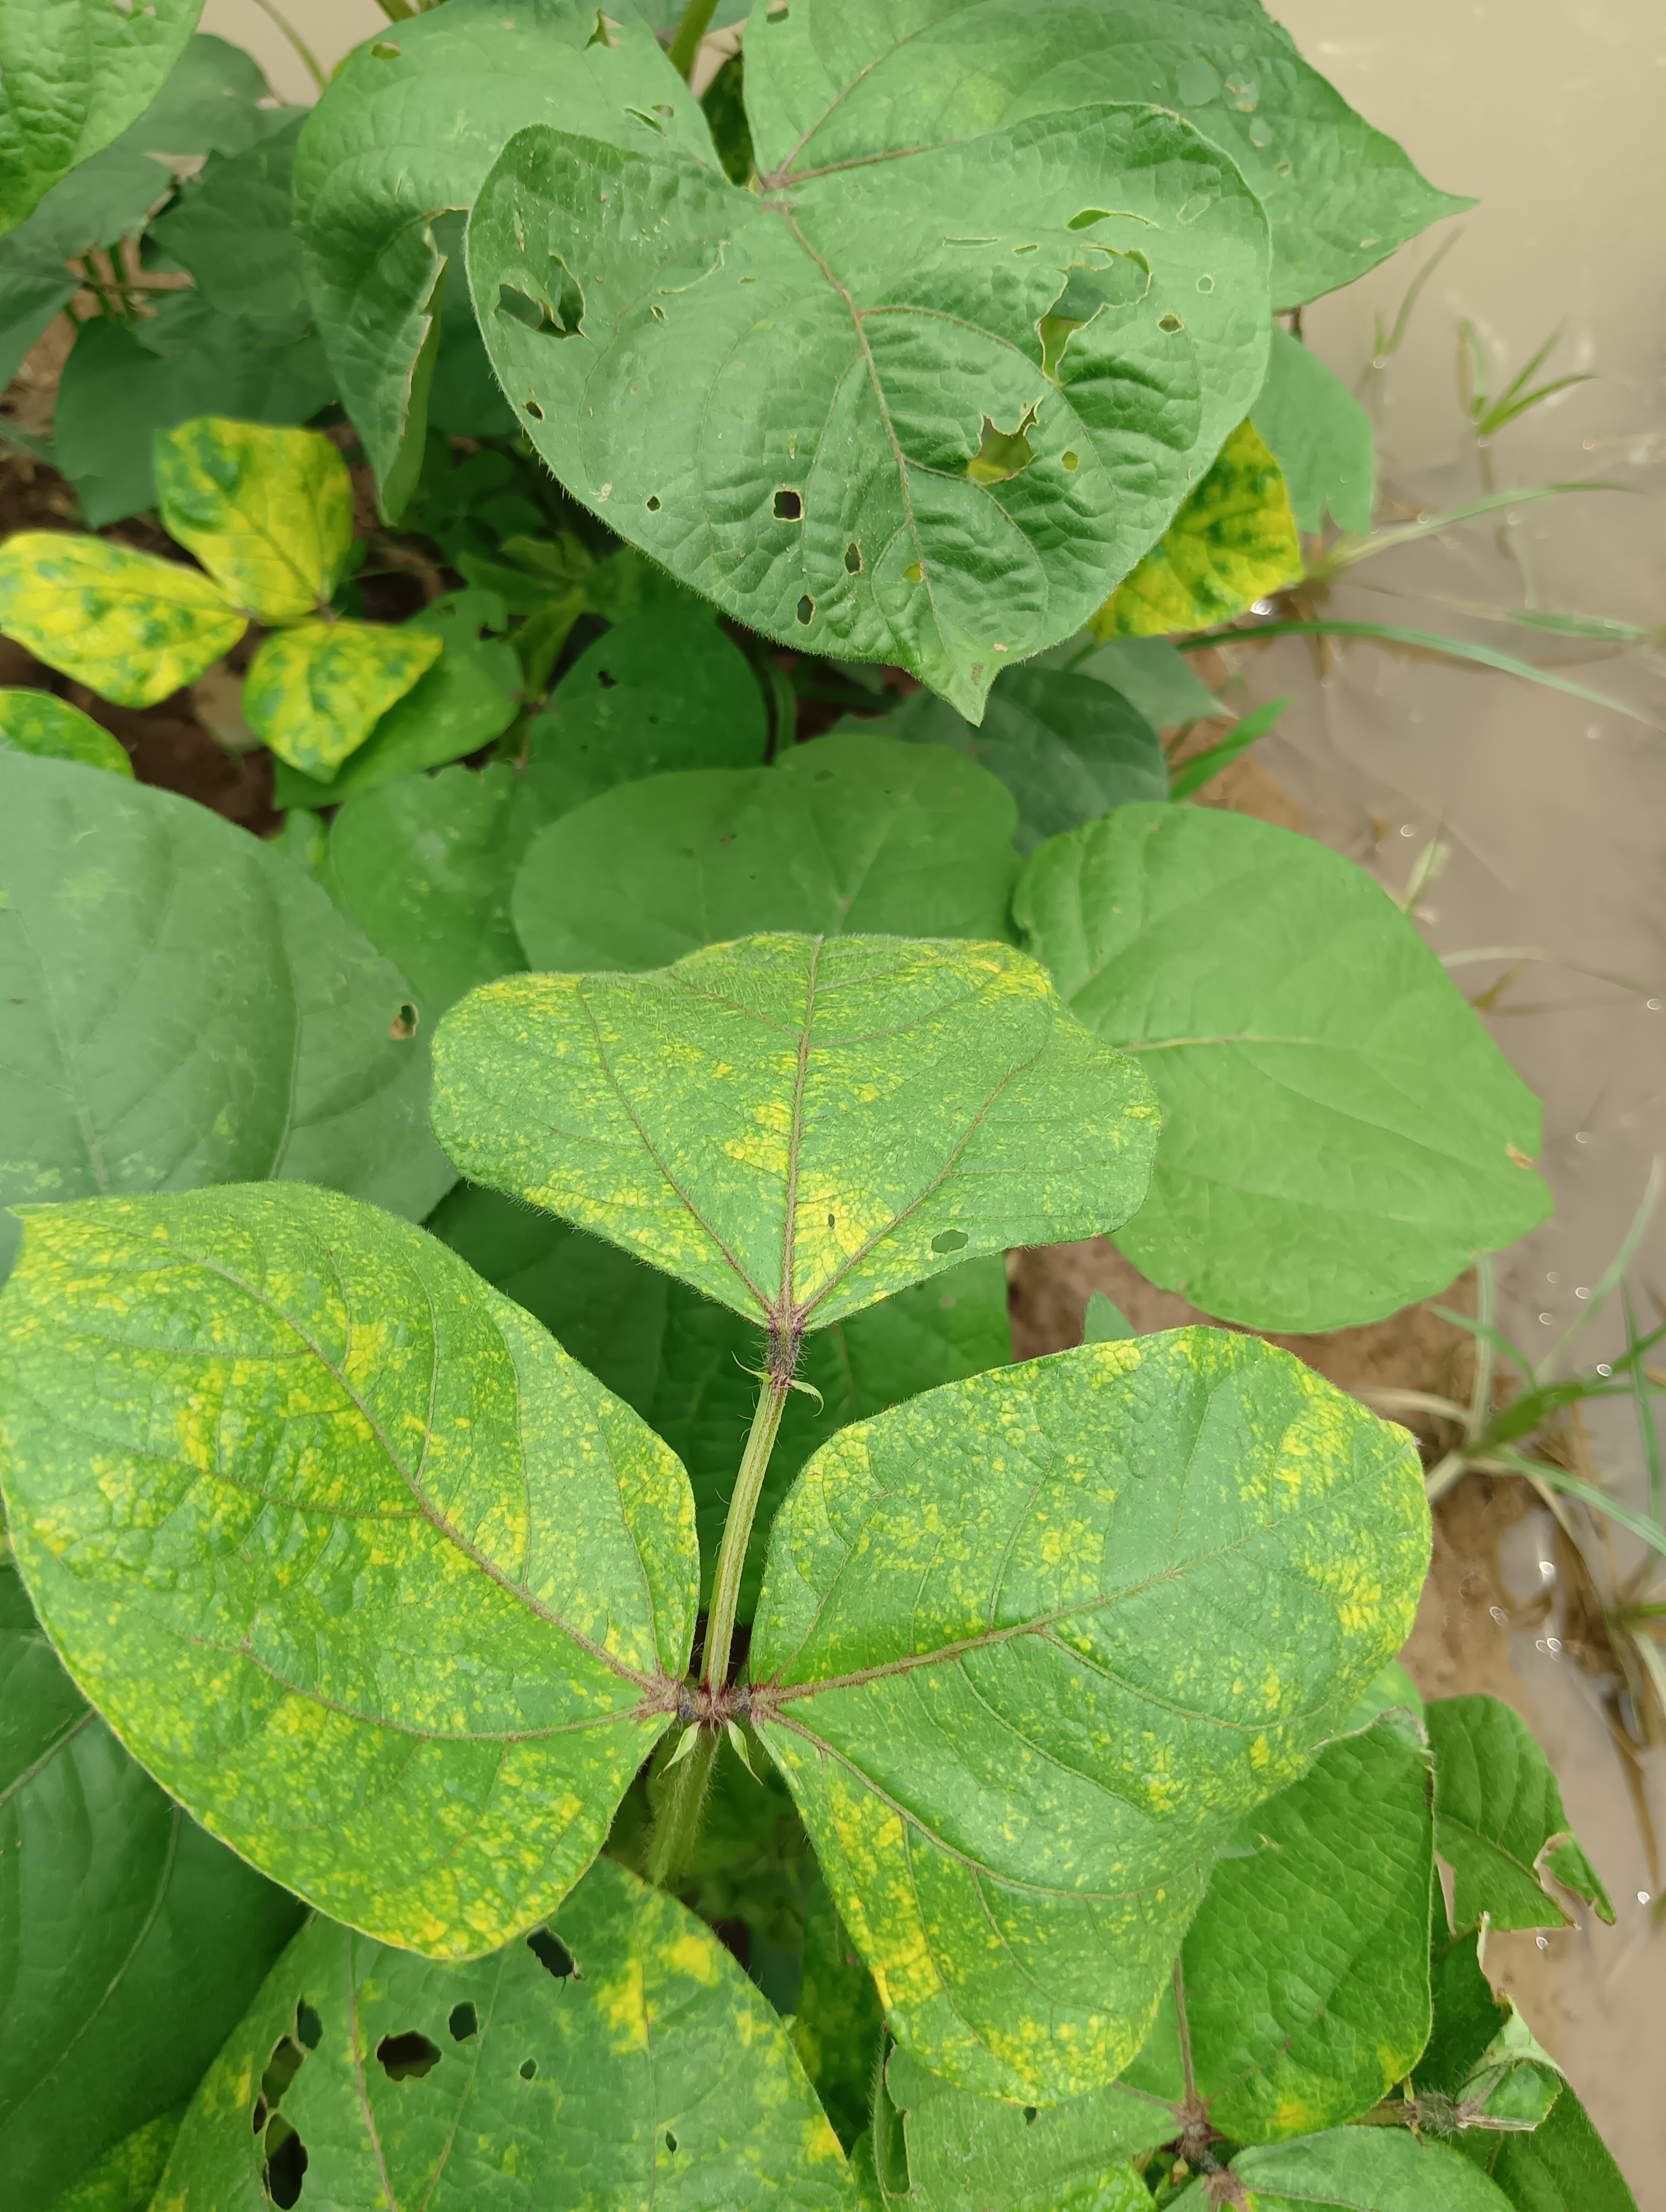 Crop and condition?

mungbean, yellow mosaic
